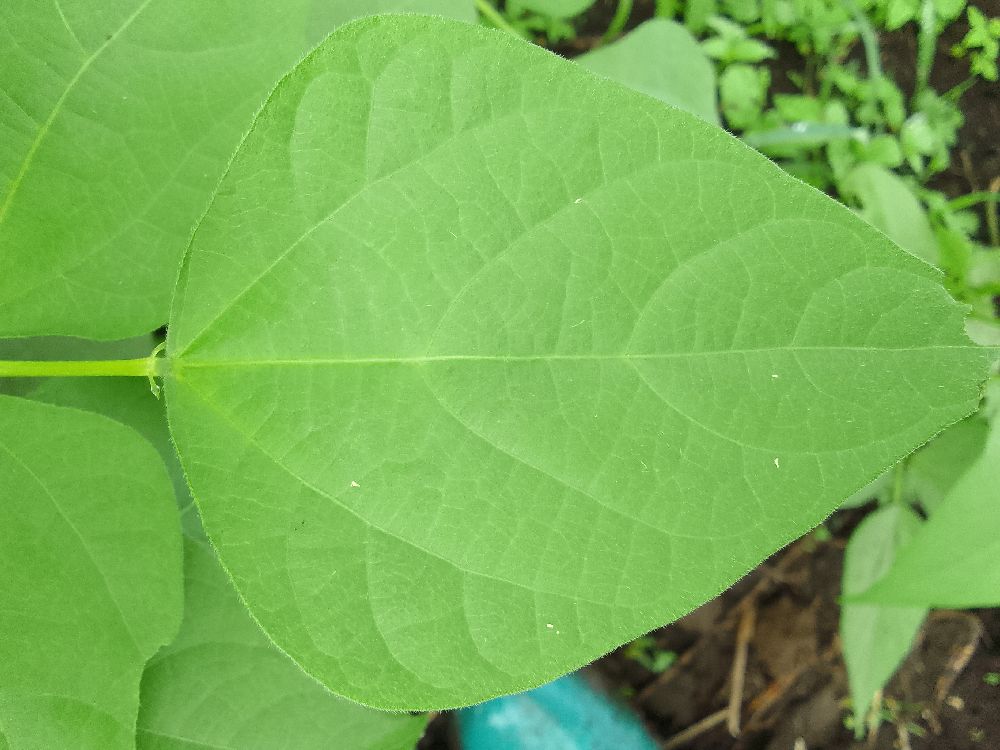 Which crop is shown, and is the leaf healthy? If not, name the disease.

common bean, healthy
